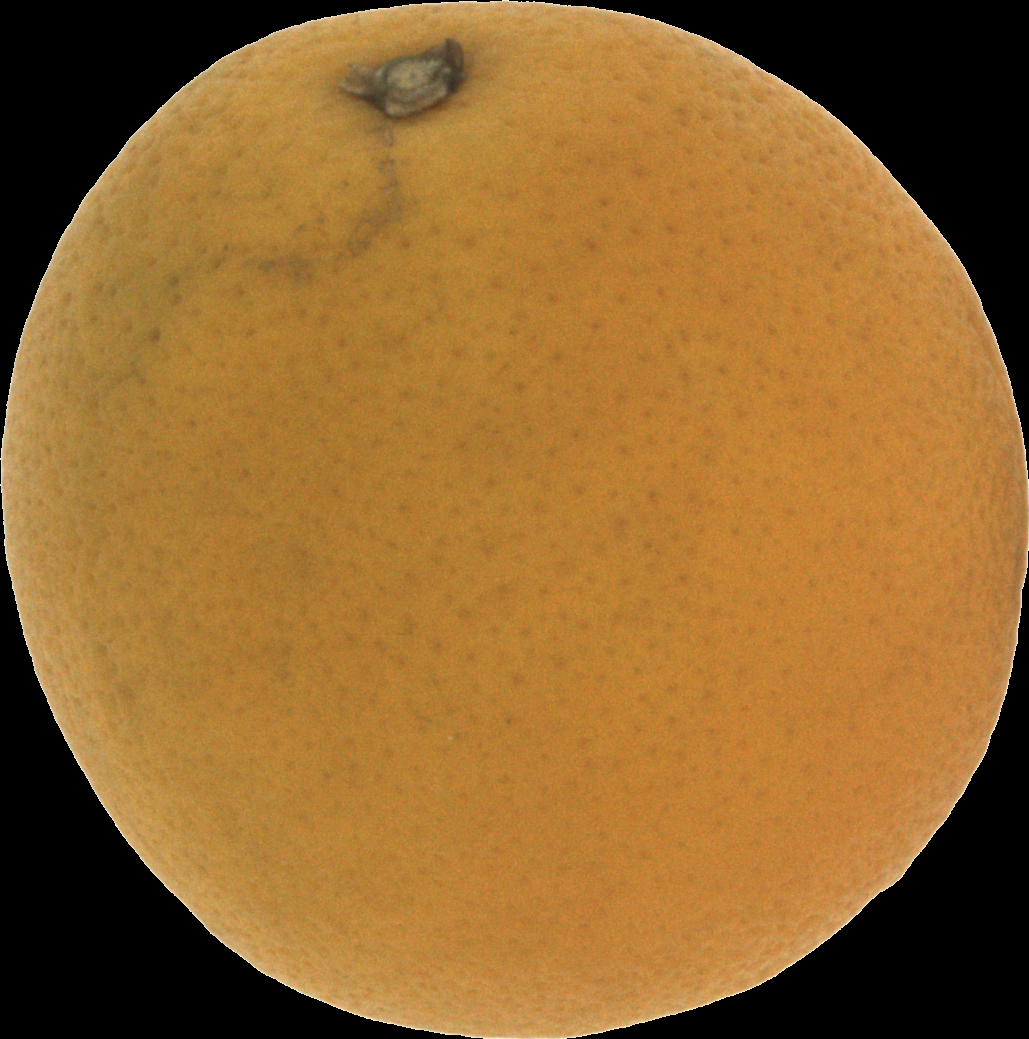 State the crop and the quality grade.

orange, bad
